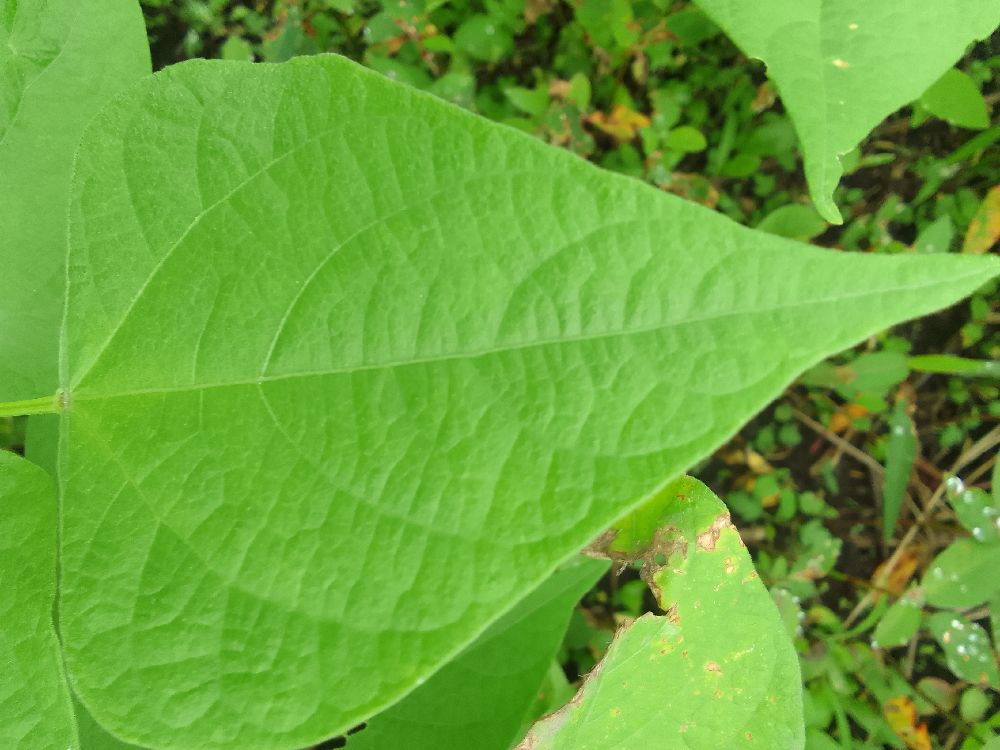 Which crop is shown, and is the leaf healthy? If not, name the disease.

common bean, healthy
